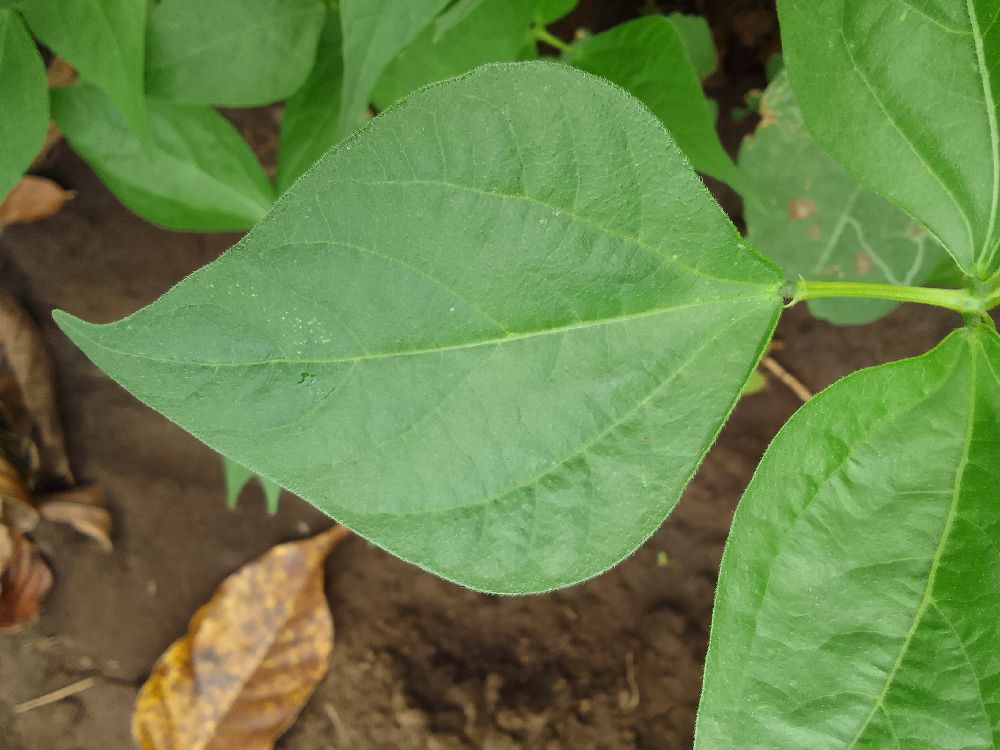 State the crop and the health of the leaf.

common bean, healthy
